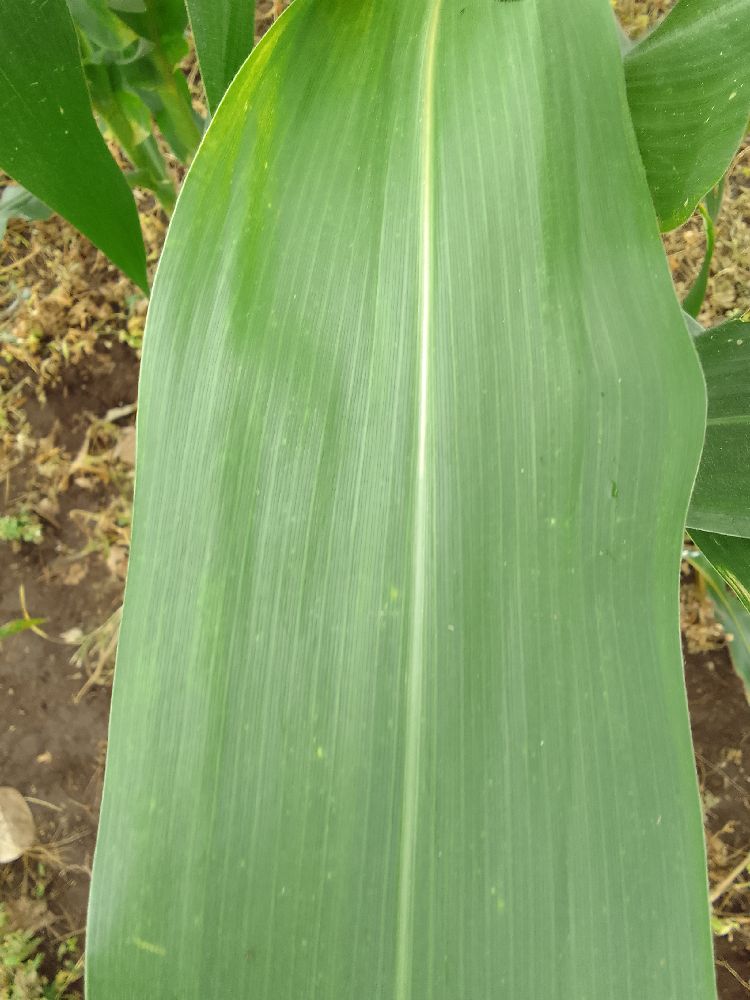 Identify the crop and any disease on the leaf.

maize, healthy
